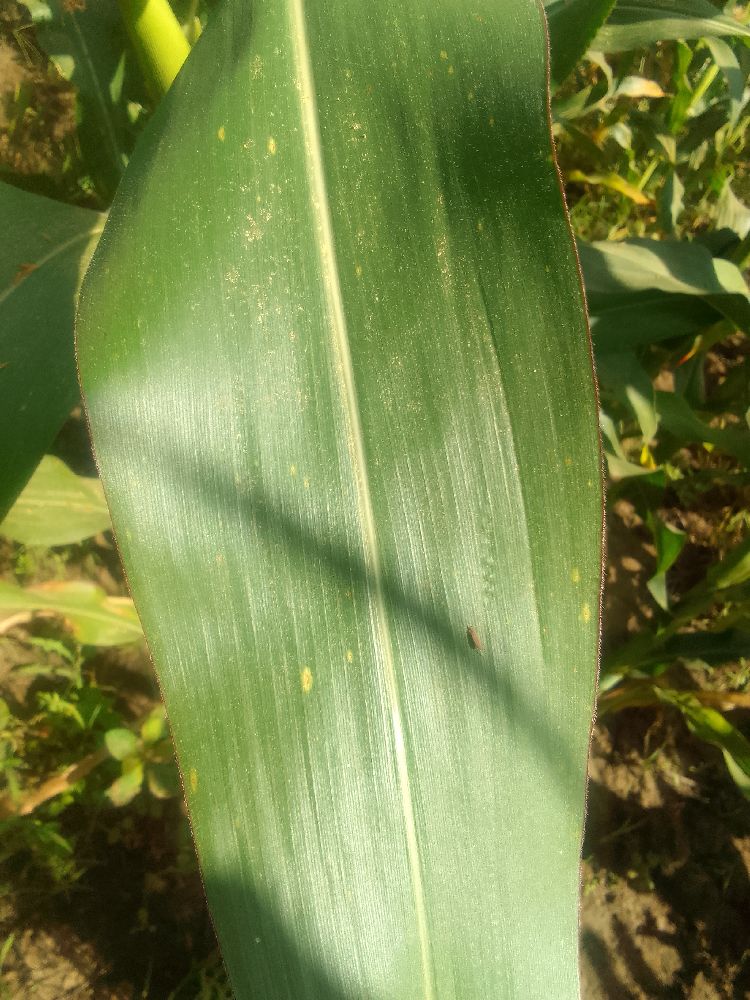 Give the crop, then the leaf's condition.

maize, healthy
